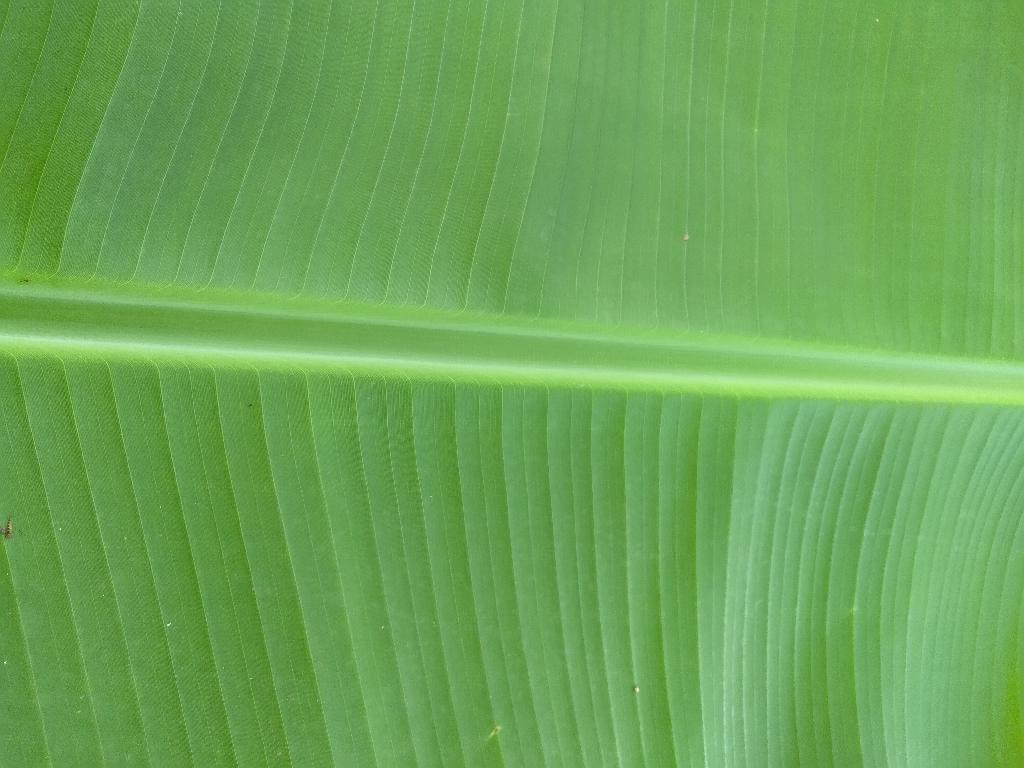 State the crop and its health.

banana, healthy
